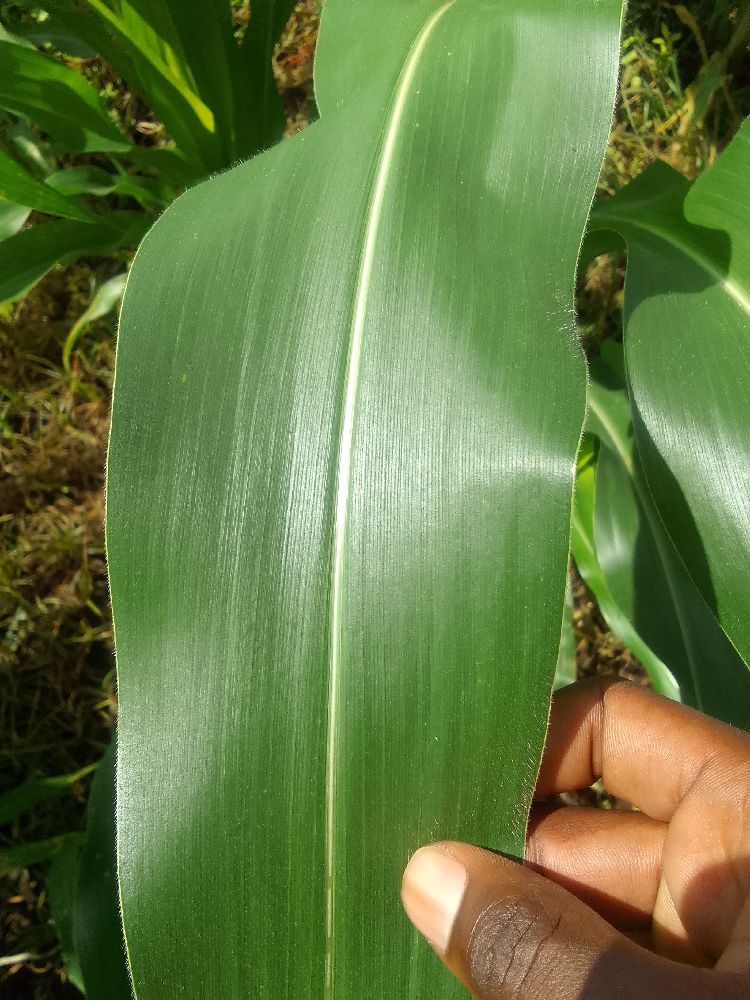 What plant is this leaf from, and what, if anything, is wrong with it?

maize, healthy
